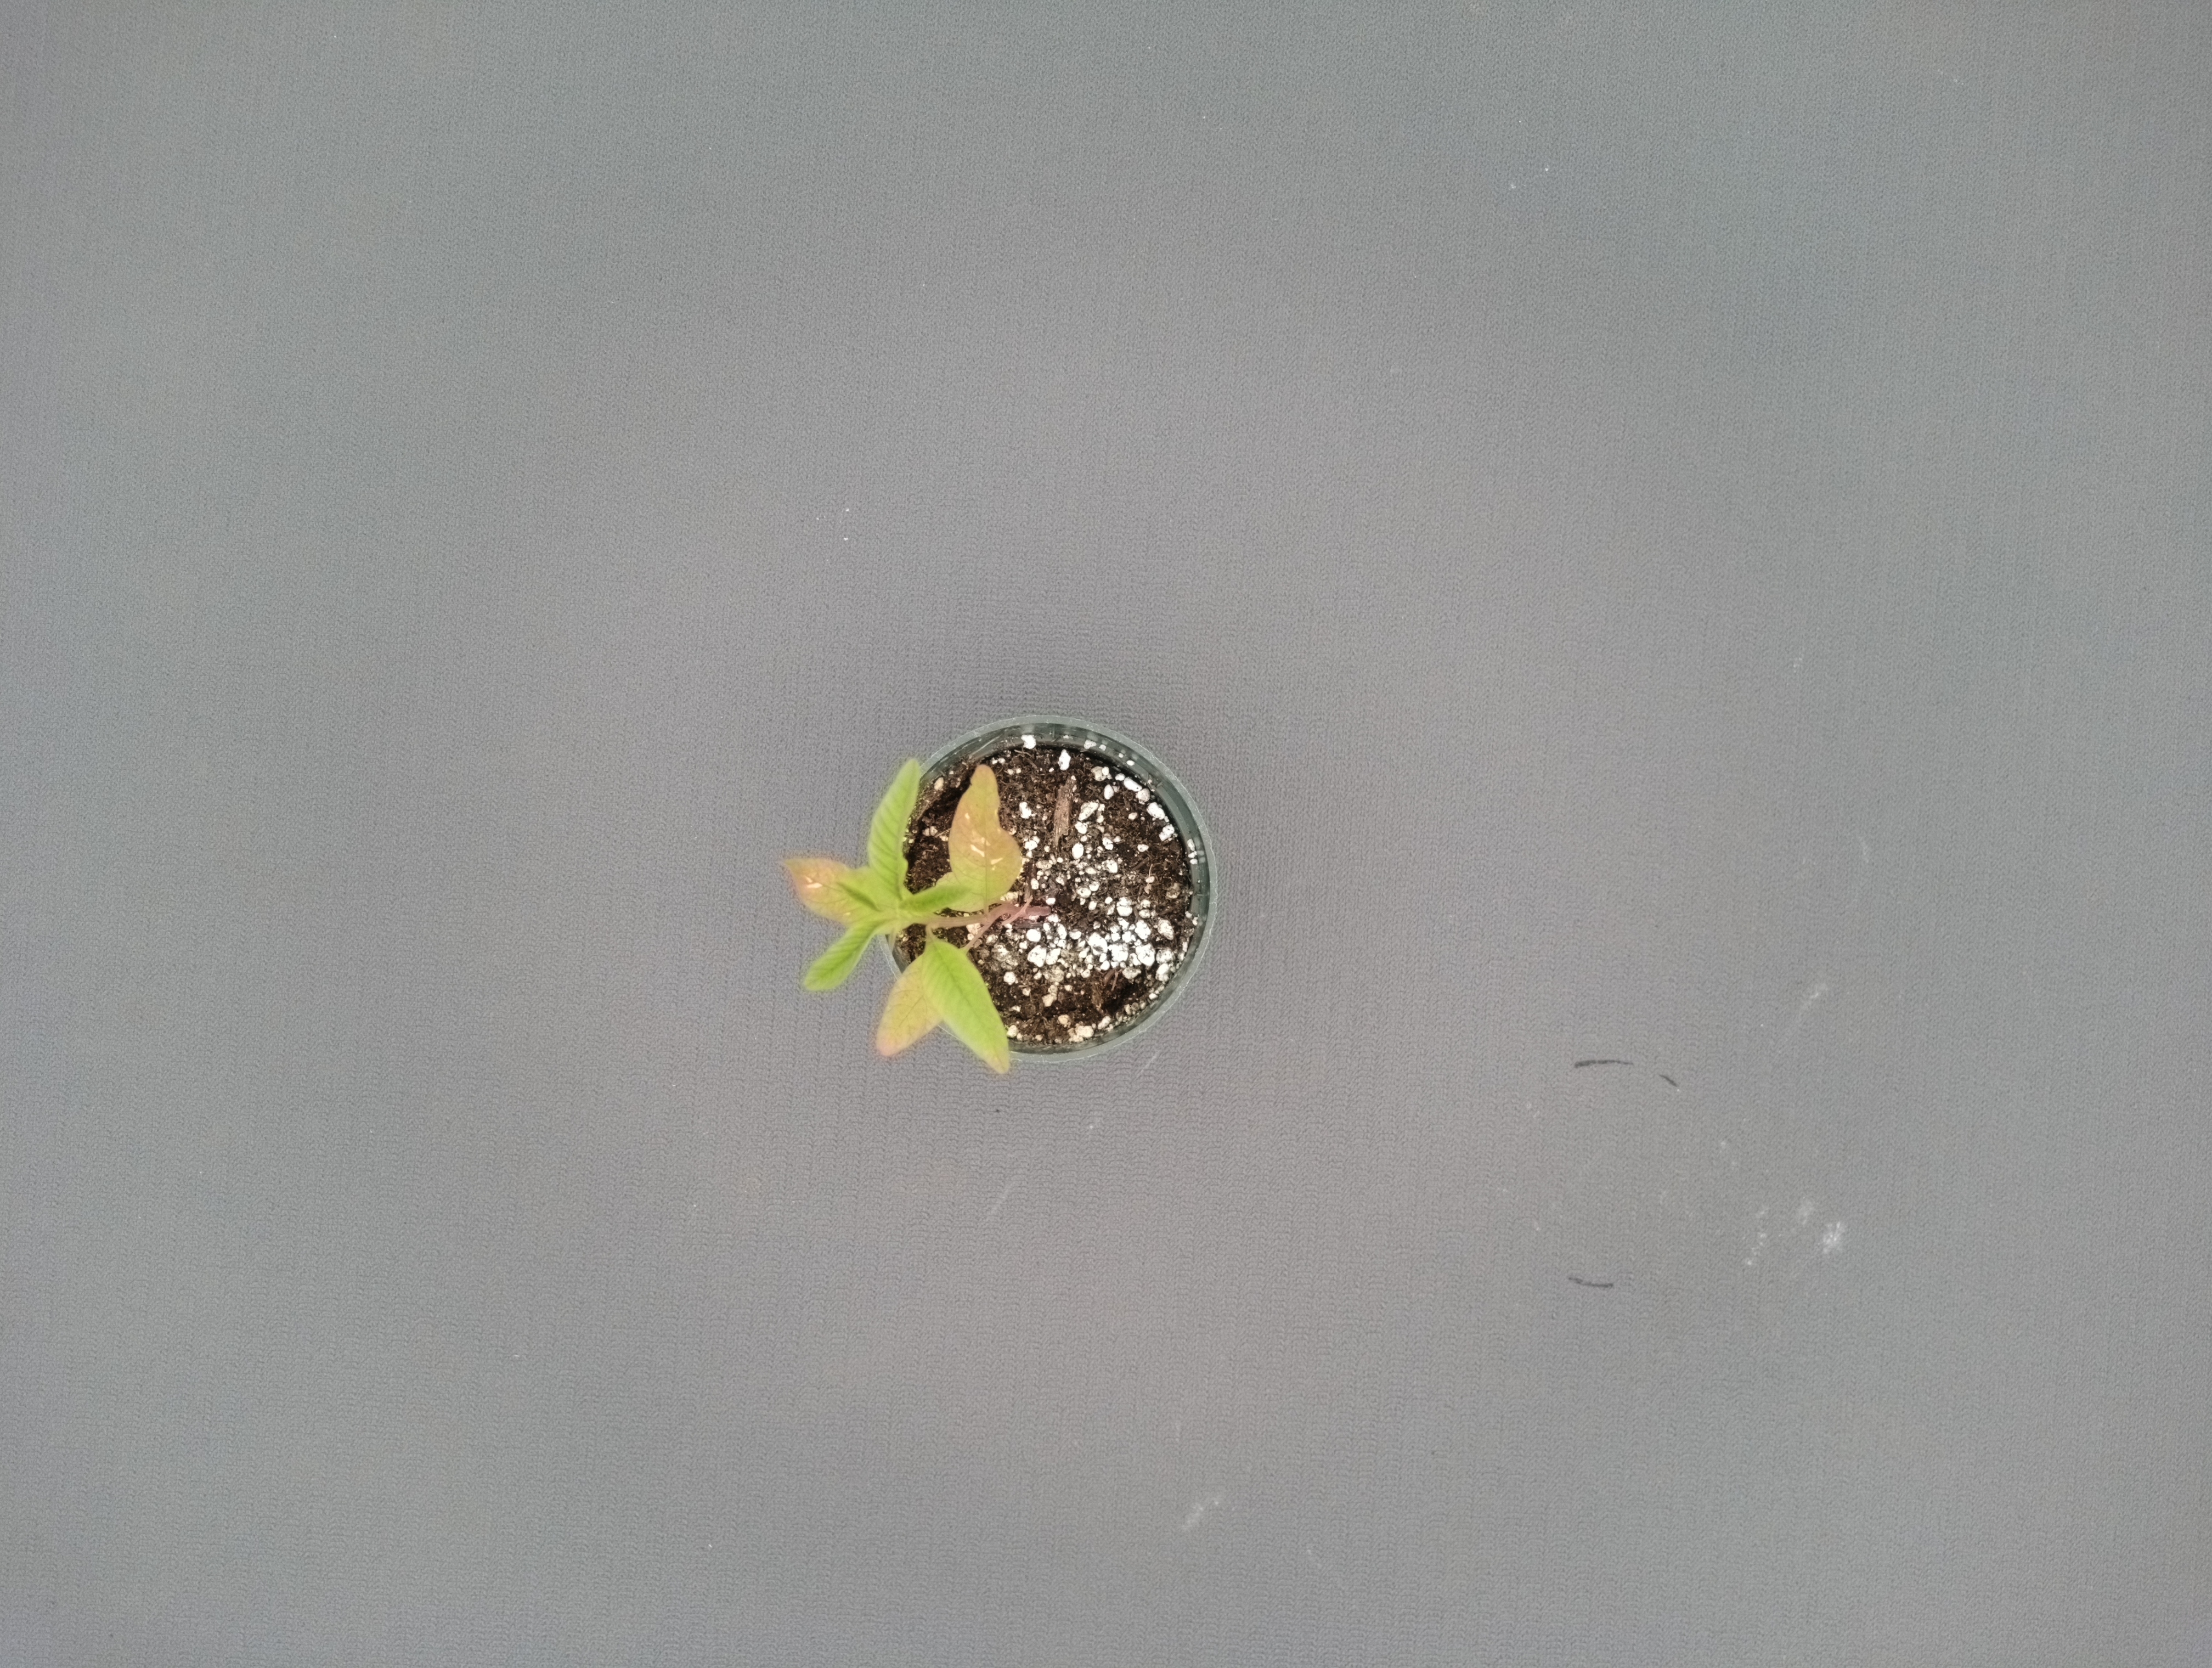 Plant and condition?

waterhemp, chlorosis only
